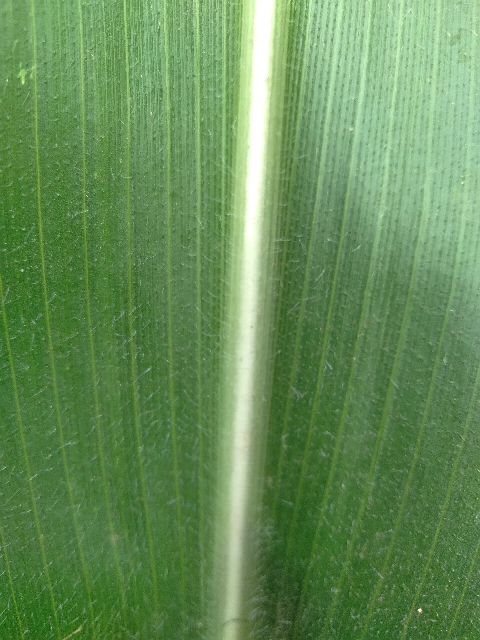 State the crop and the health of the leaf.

maize, healthy
